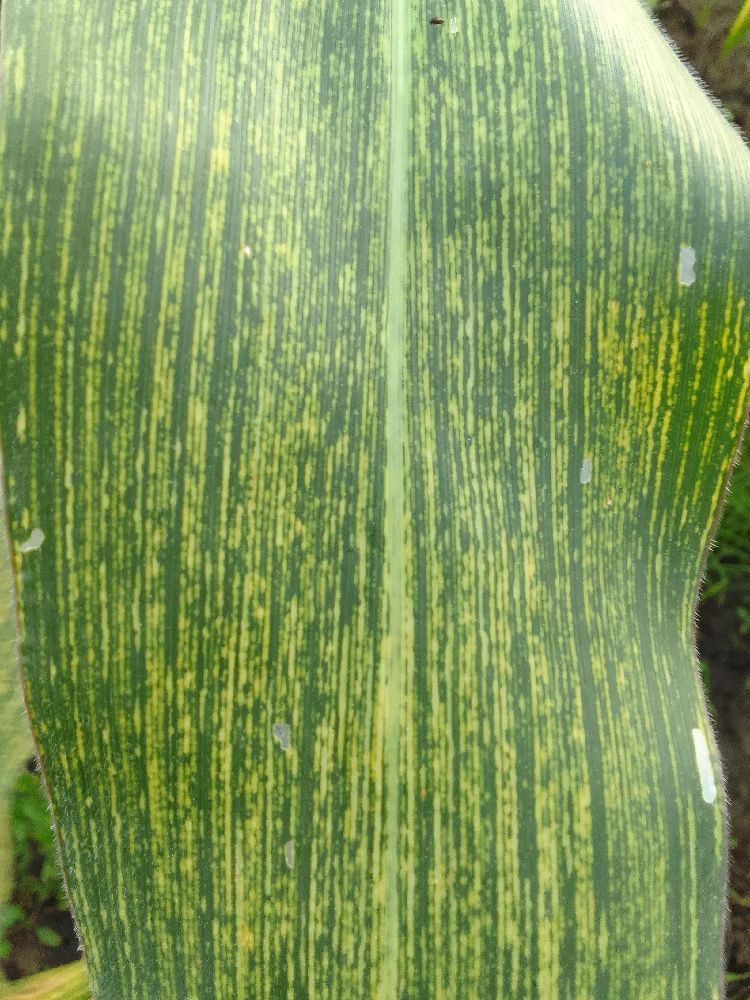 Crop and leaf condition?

maize, maize streak virus
